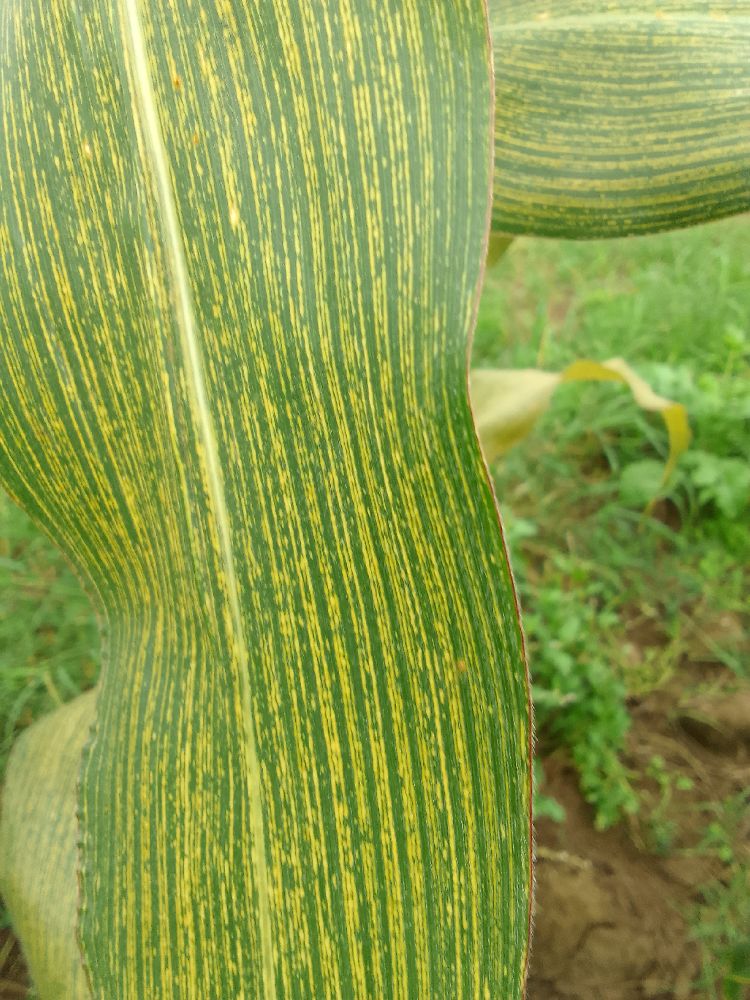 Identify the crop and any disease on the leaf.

maize, maize streak virus
